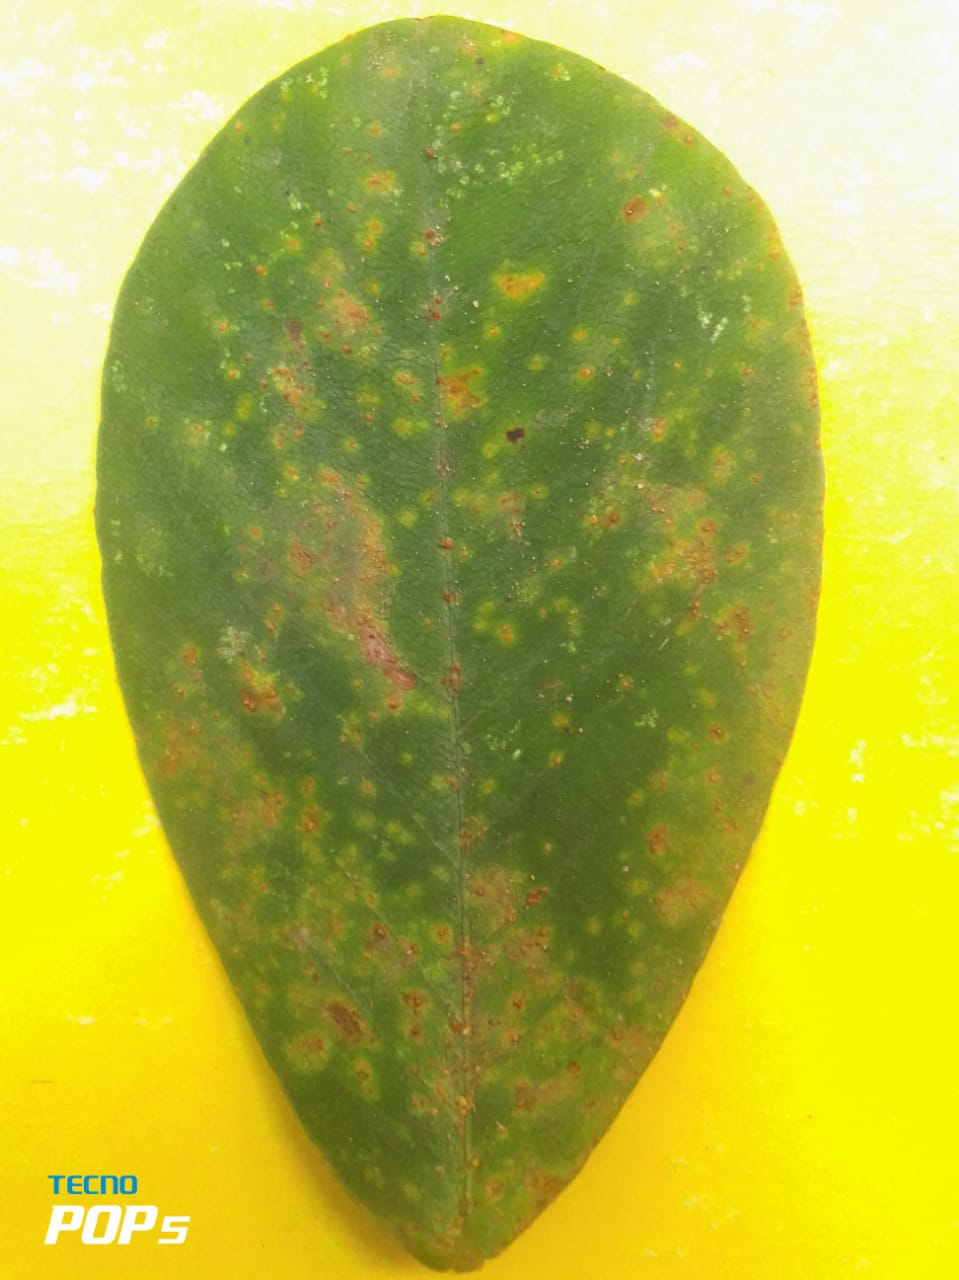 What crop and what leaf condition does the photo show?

peanut, groundnut rosette virus
